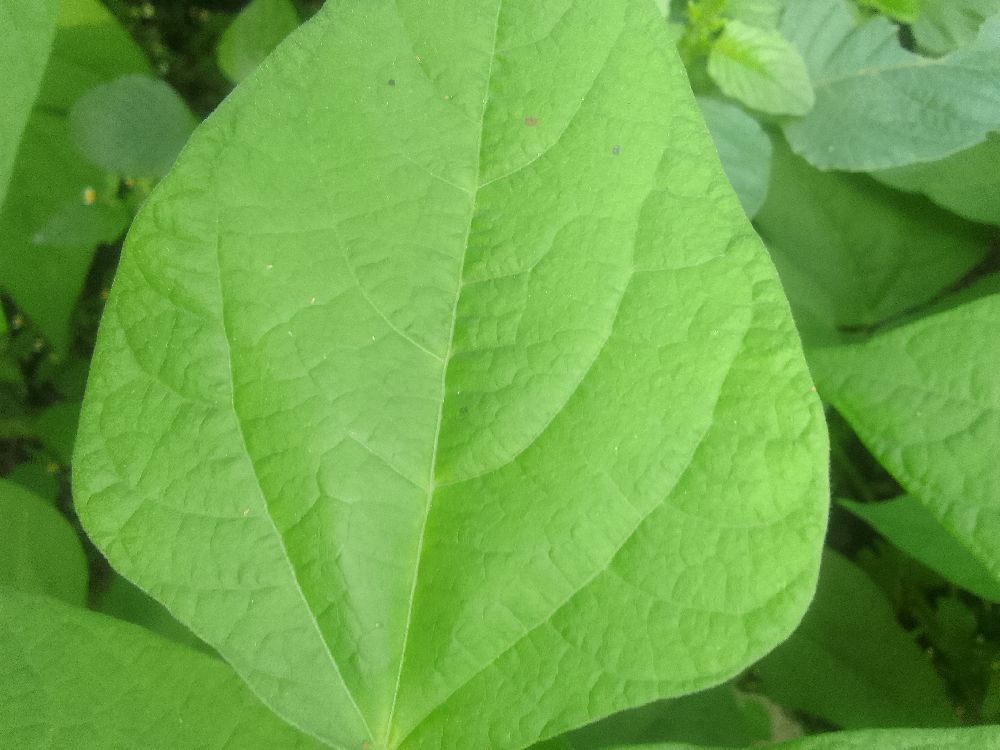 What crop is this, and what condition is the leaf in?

common bean, healthy
